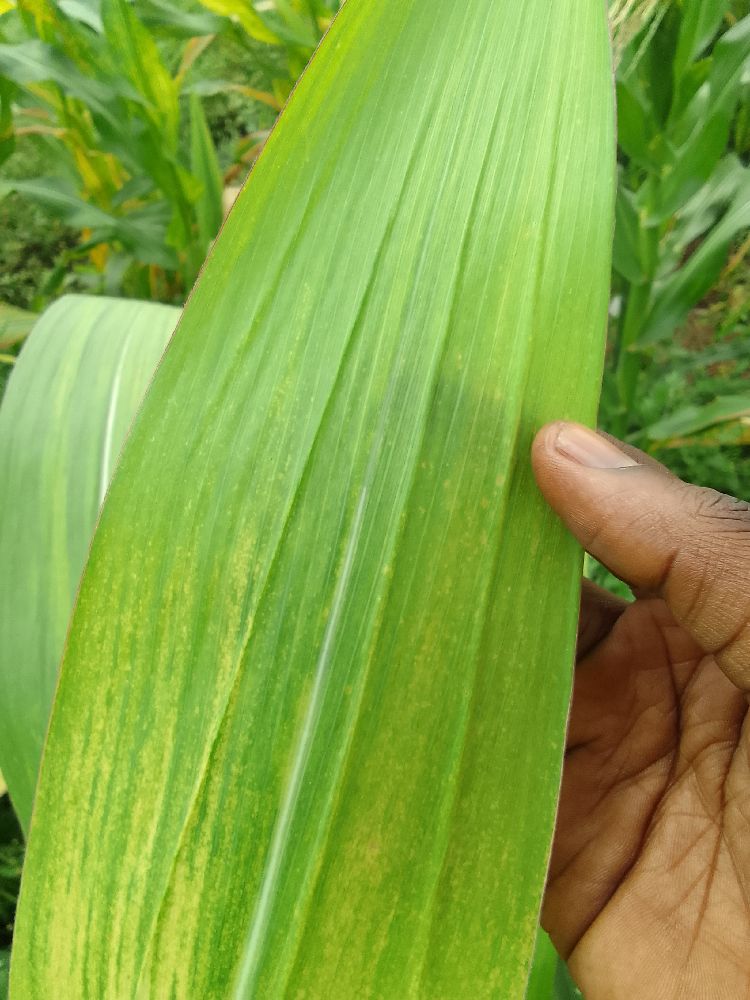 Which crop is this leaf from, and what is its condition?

maize, maize lethal necrosis
